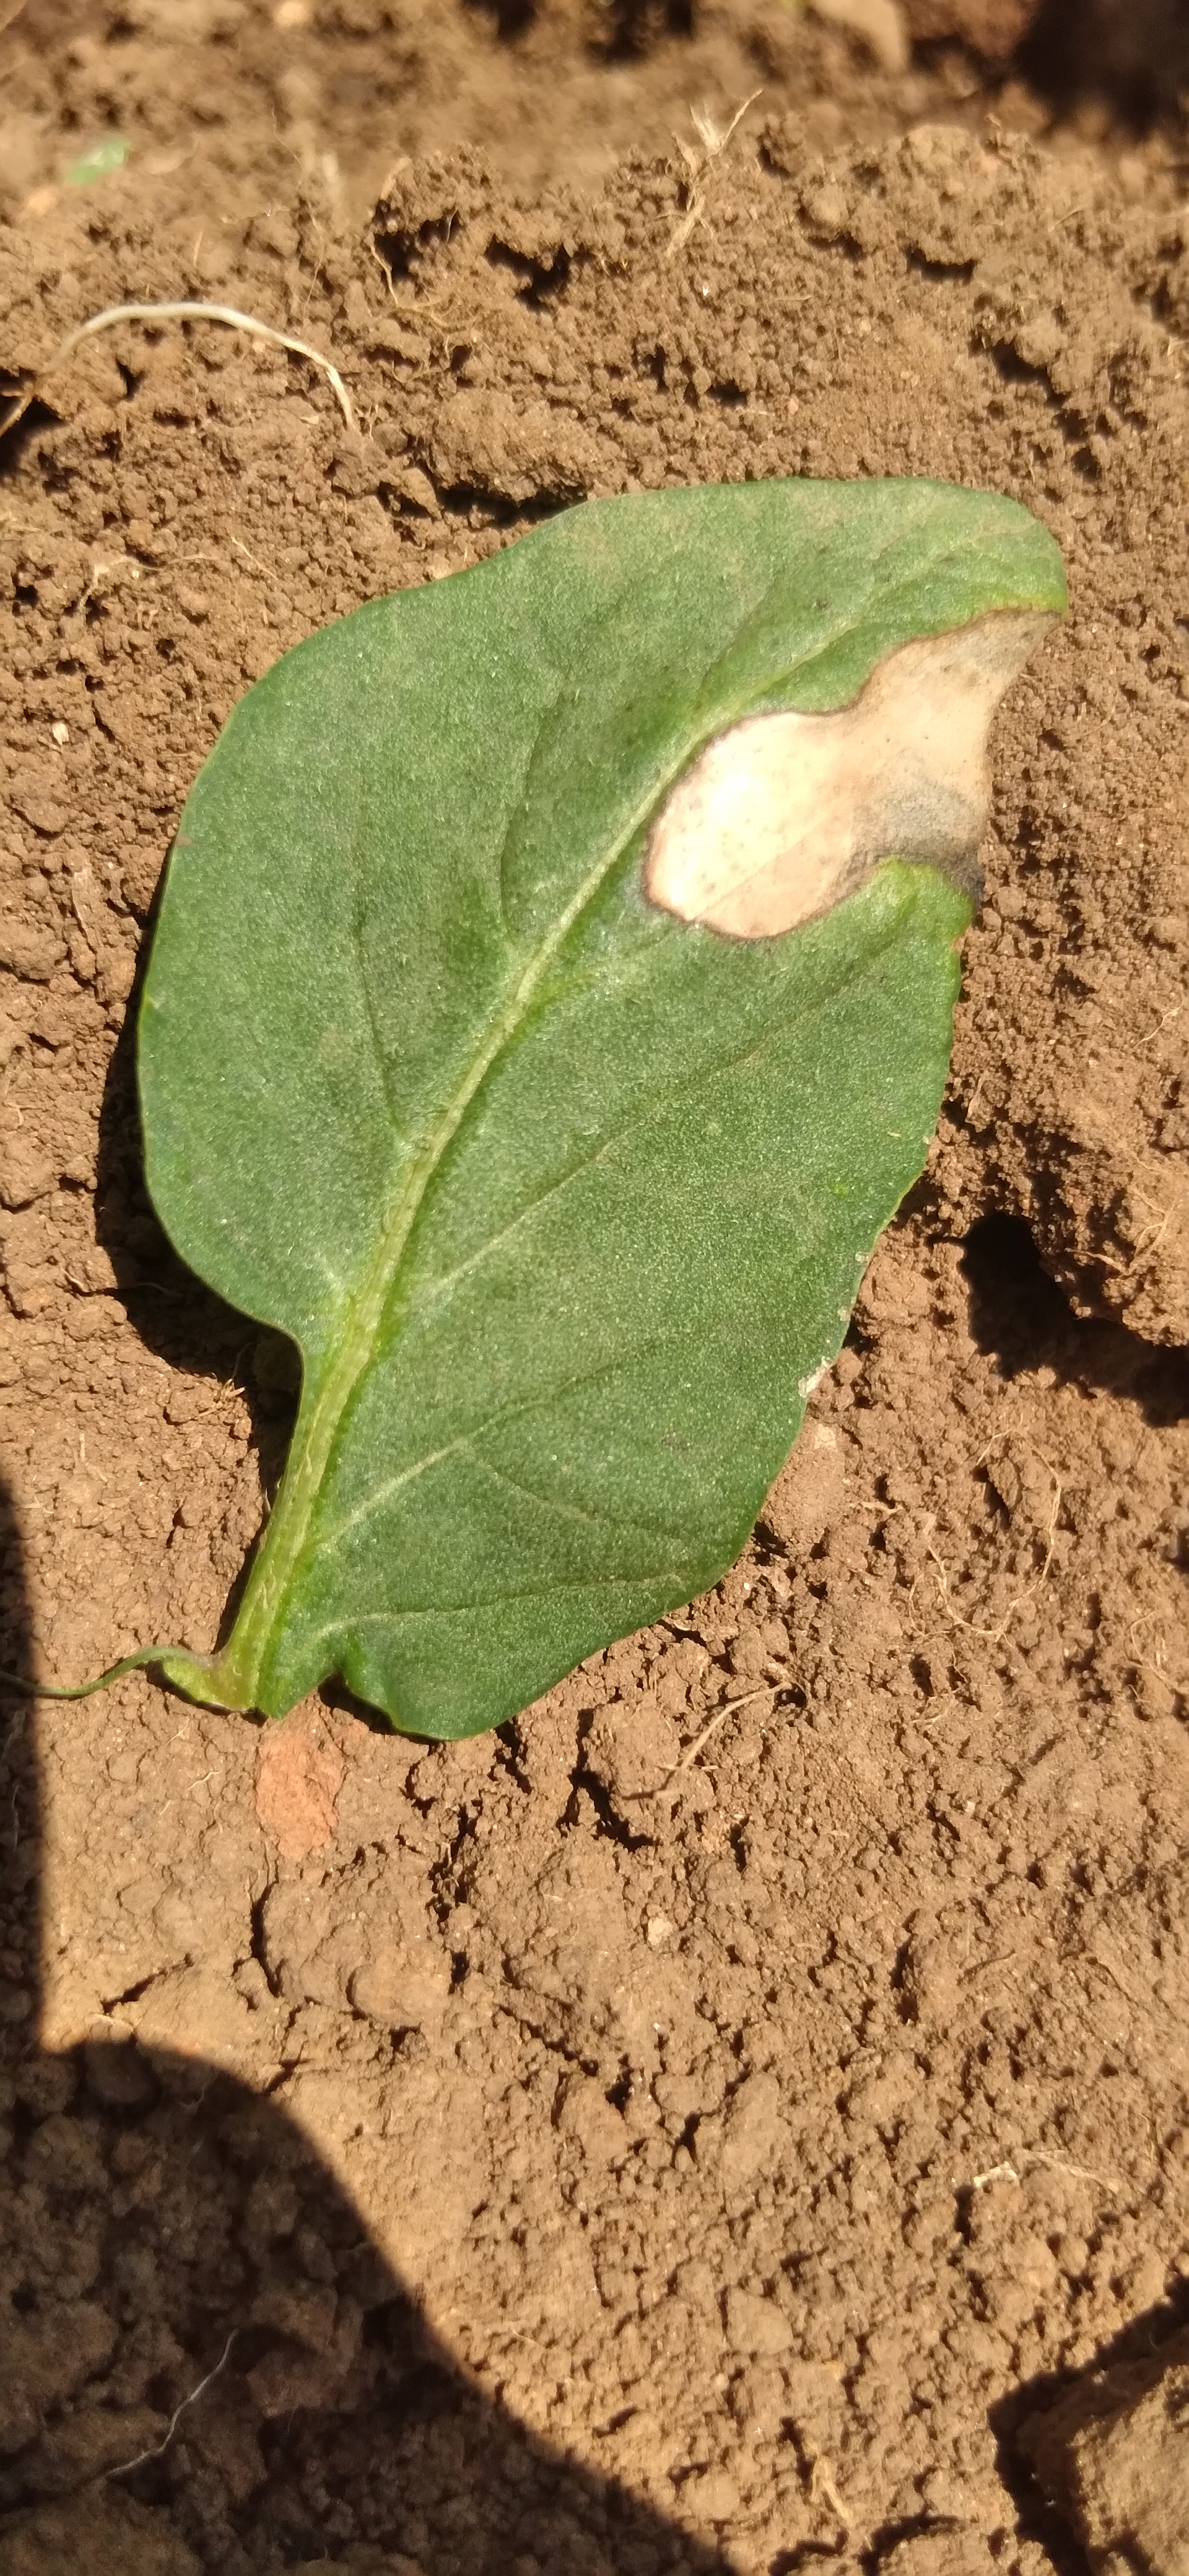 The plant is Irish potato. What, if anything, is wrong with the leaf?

early blight
